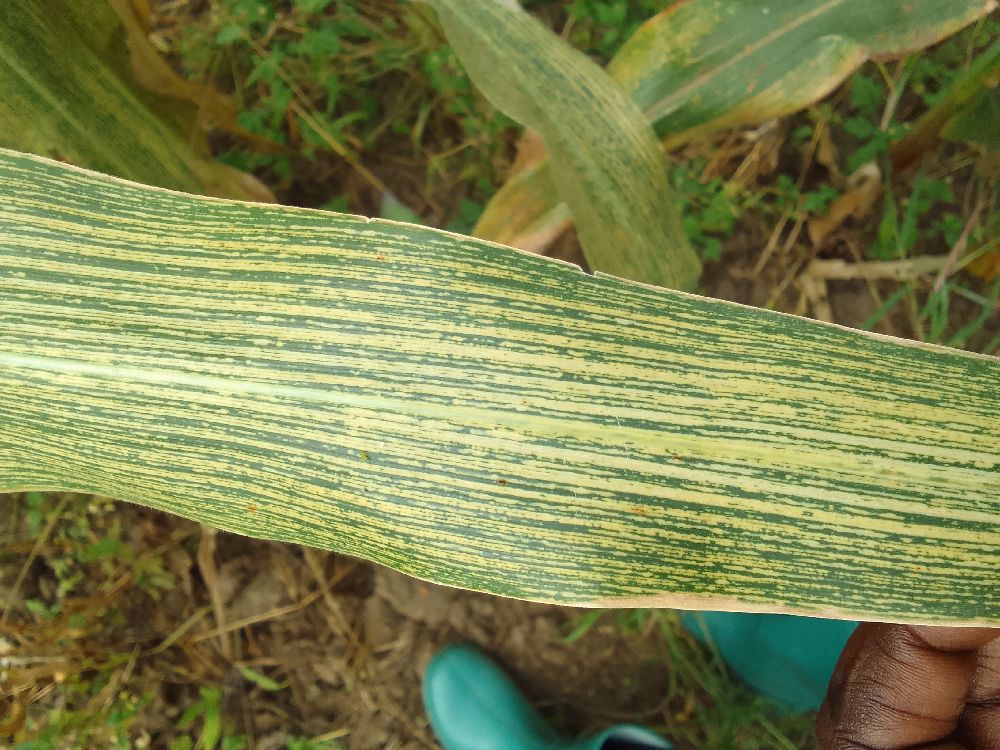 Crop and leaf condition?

maize, maize streak virus
